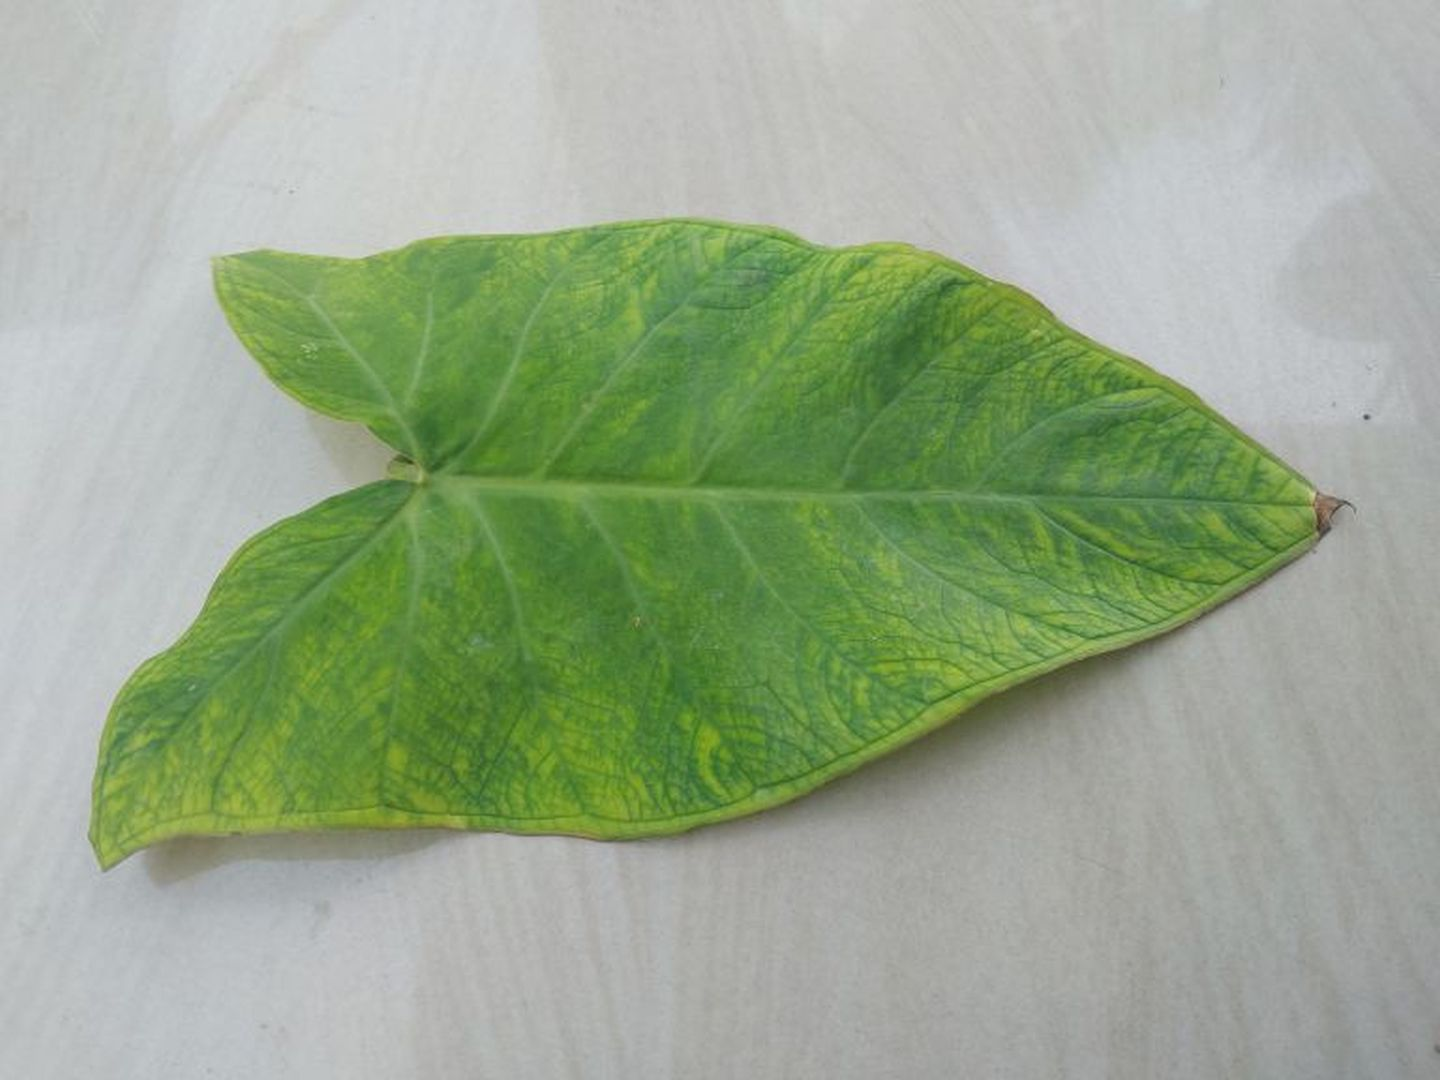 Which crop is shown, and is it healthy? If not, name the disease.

taro, mosaic
